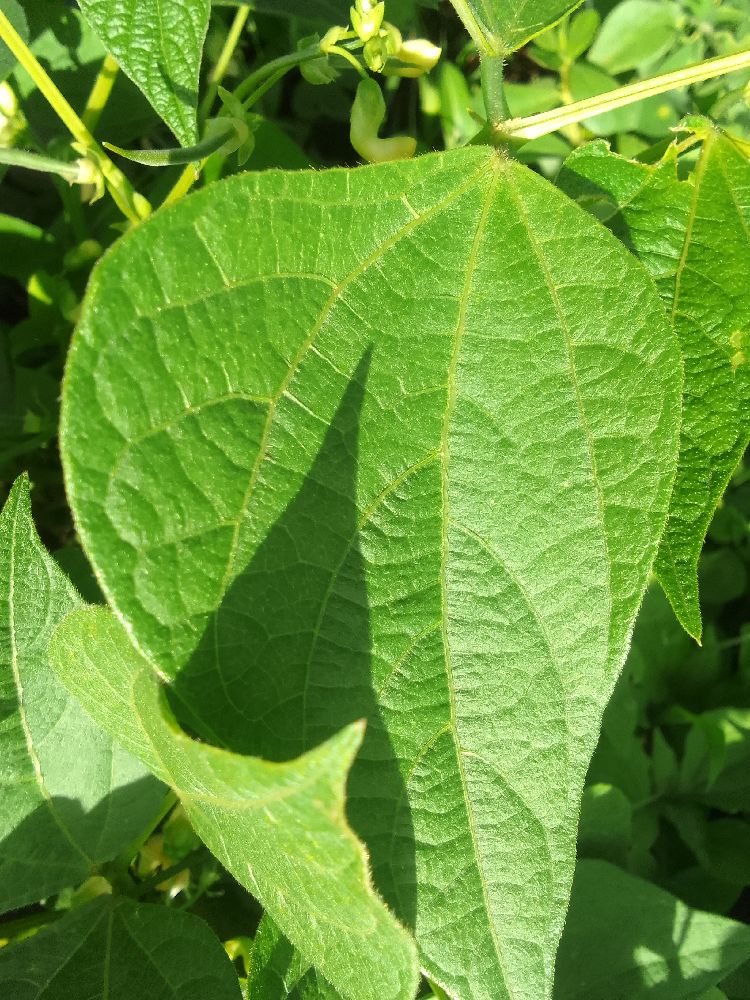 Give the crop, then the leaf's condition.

common bean, healthy
